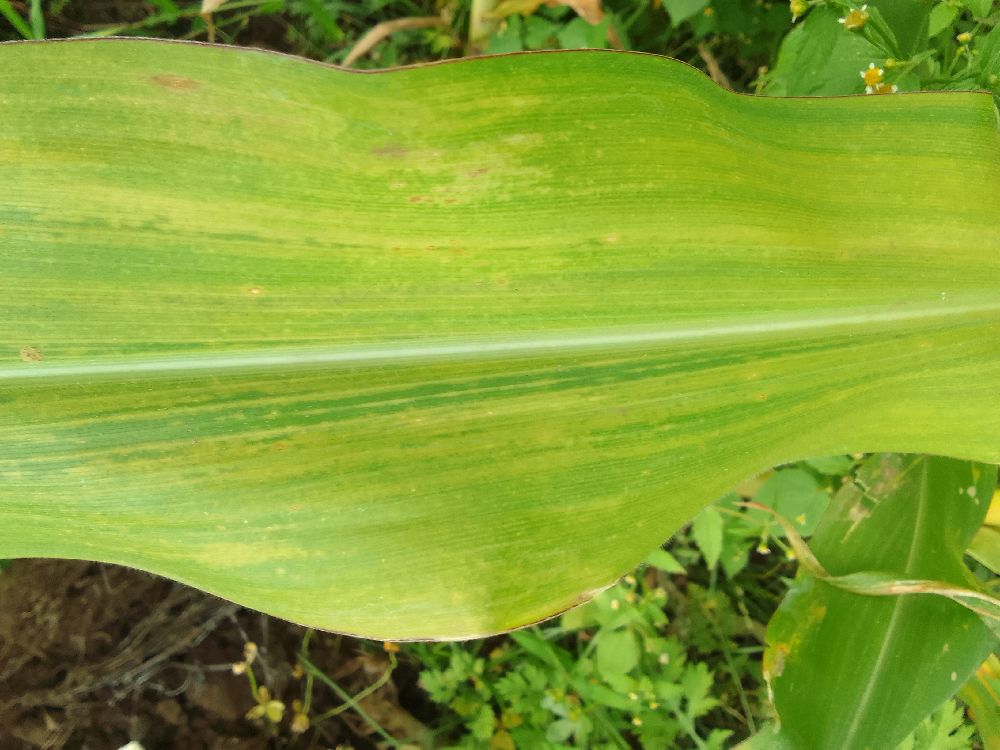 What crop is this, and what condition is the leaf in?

maize, maize lethal necrosis
